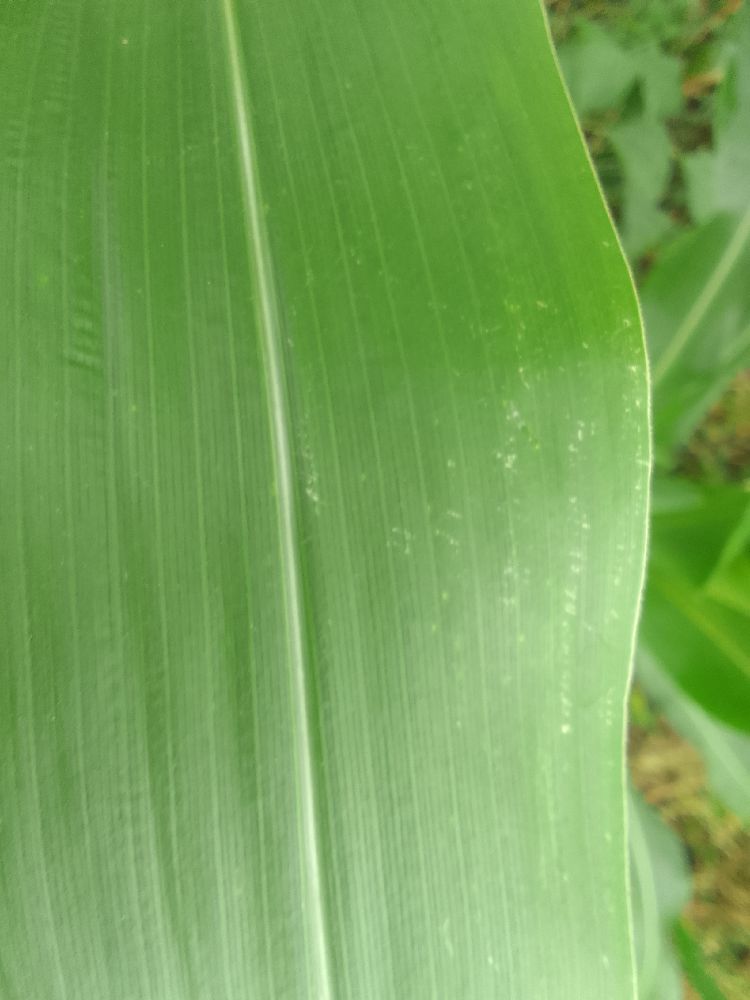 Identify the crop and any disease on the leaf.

maize, healthy
